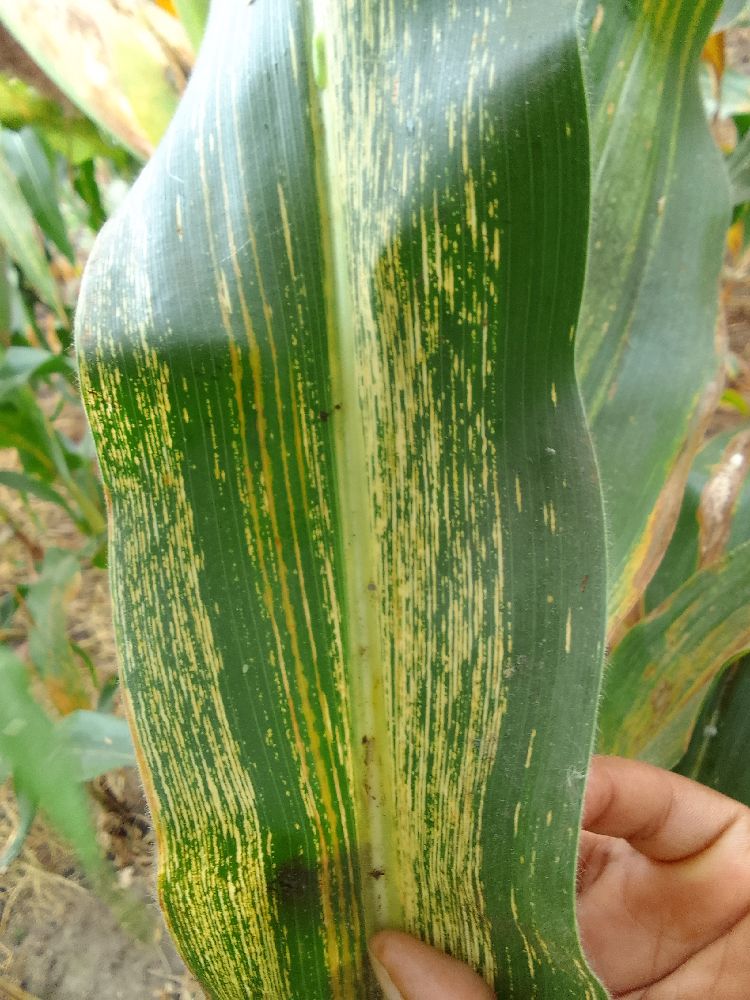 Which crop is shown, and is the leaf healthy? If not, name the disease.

maize, maize streak virus
